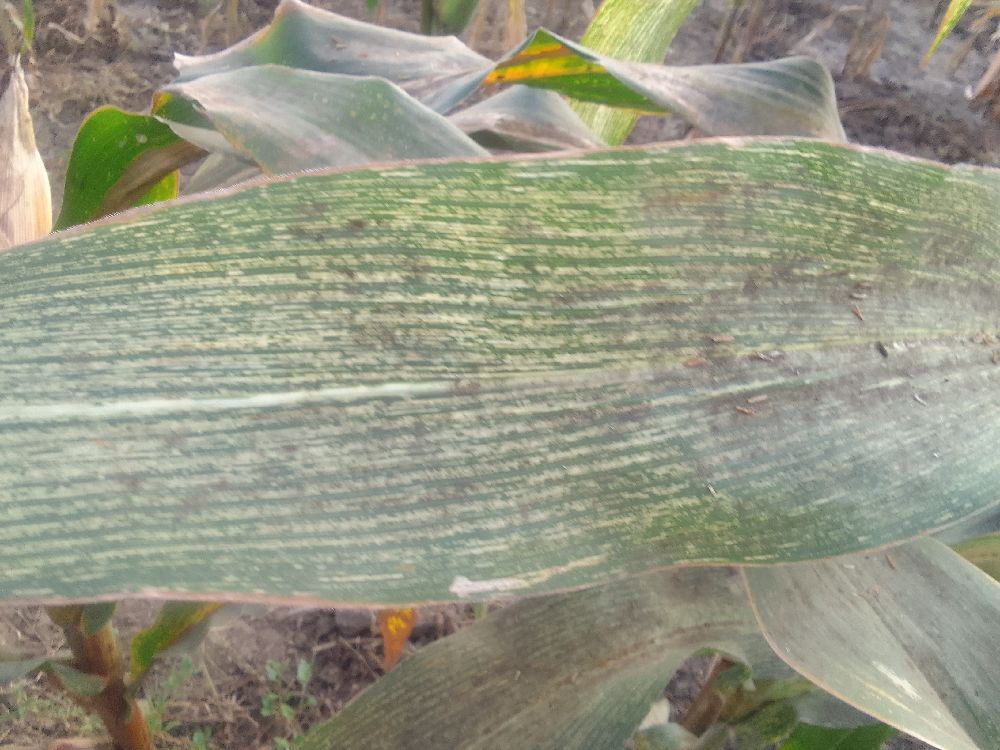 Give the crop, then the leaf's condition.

maize, maize streak virus
